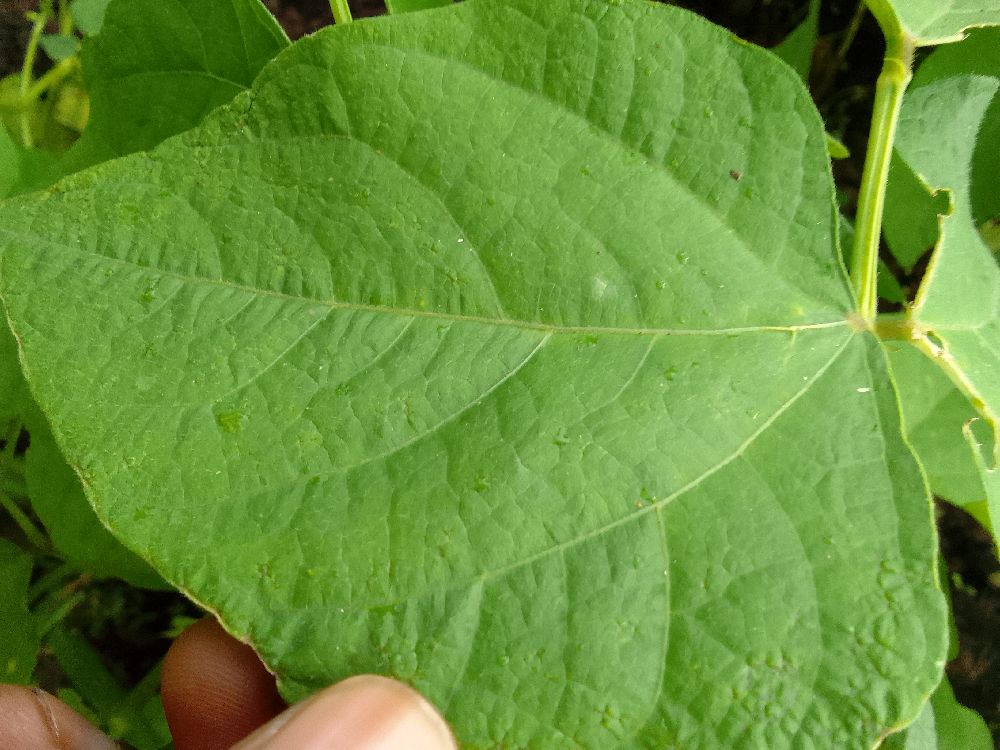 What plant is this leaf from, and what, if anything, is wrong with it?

common bean, healthy
